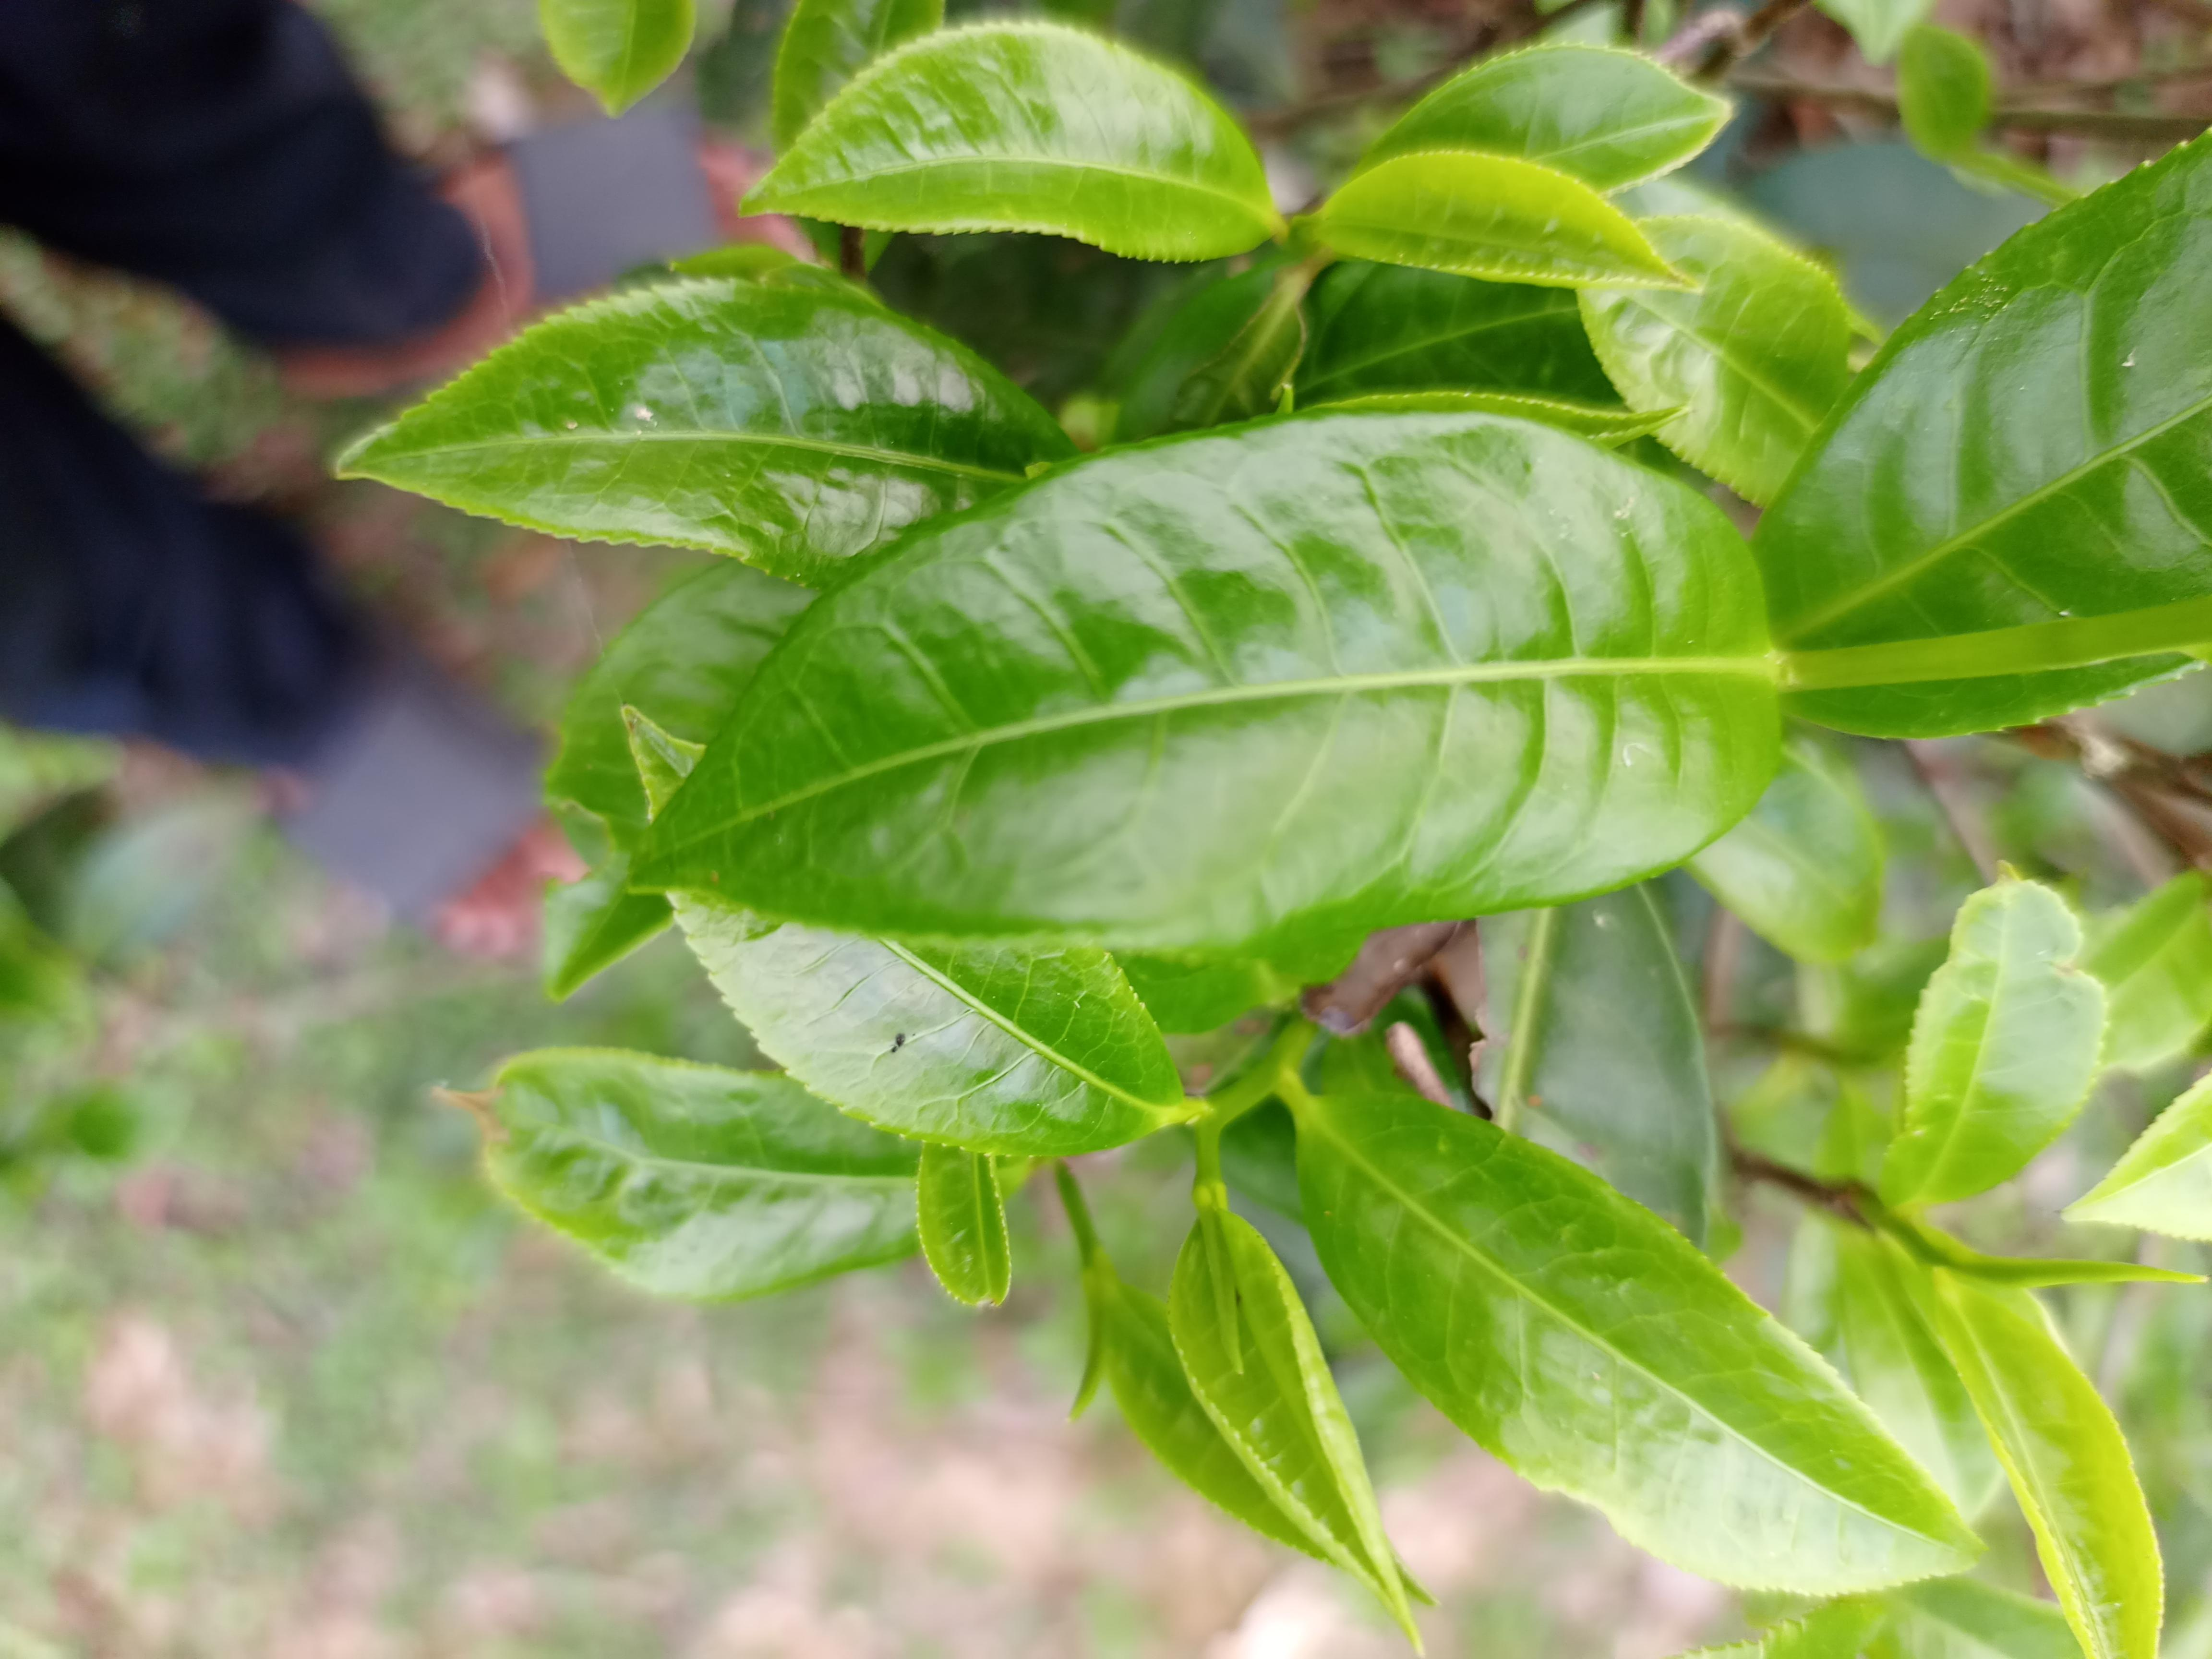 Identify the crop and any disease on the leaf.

tea, healthy leaf
